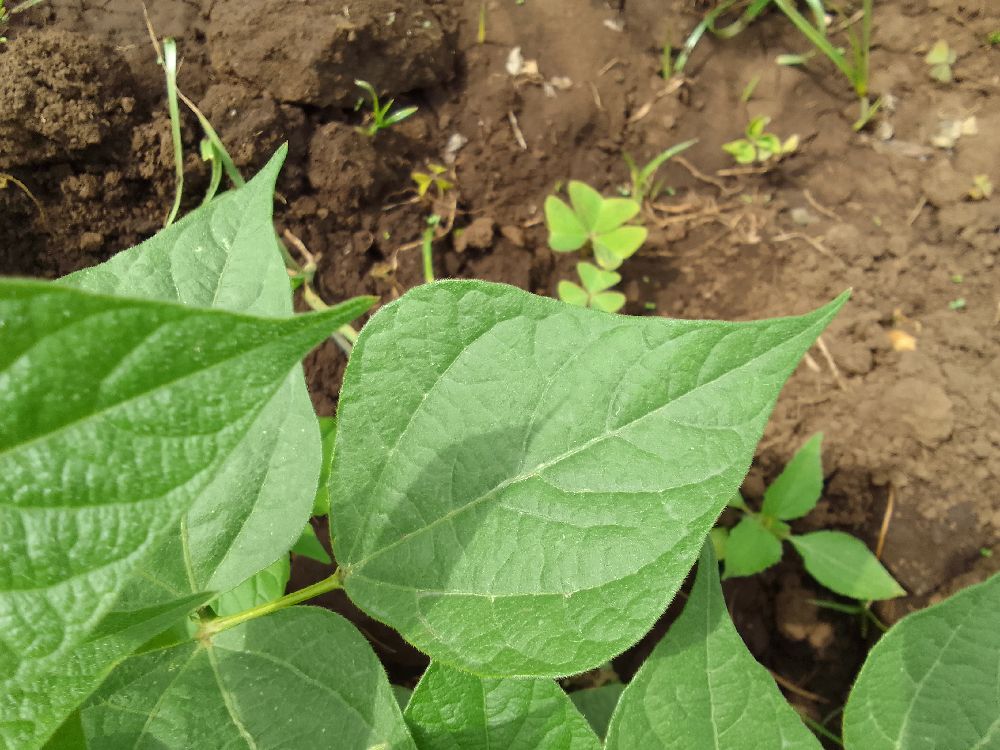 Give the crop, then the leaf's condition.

common bean, healthy
